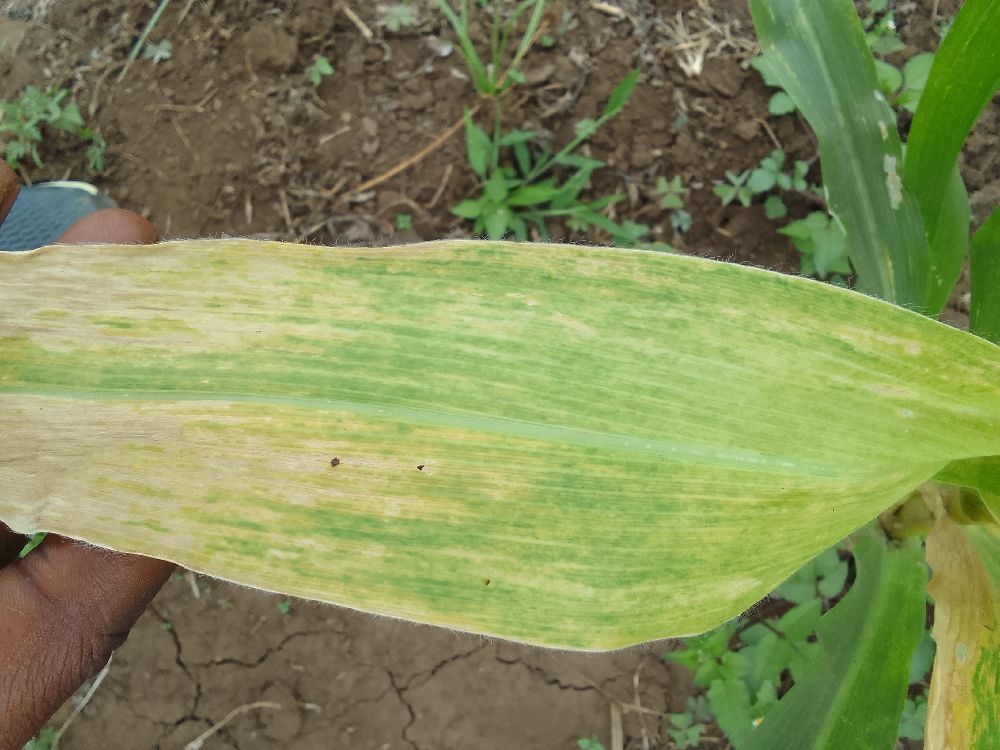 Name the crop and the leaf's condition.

maize, maize lethal necrosis
